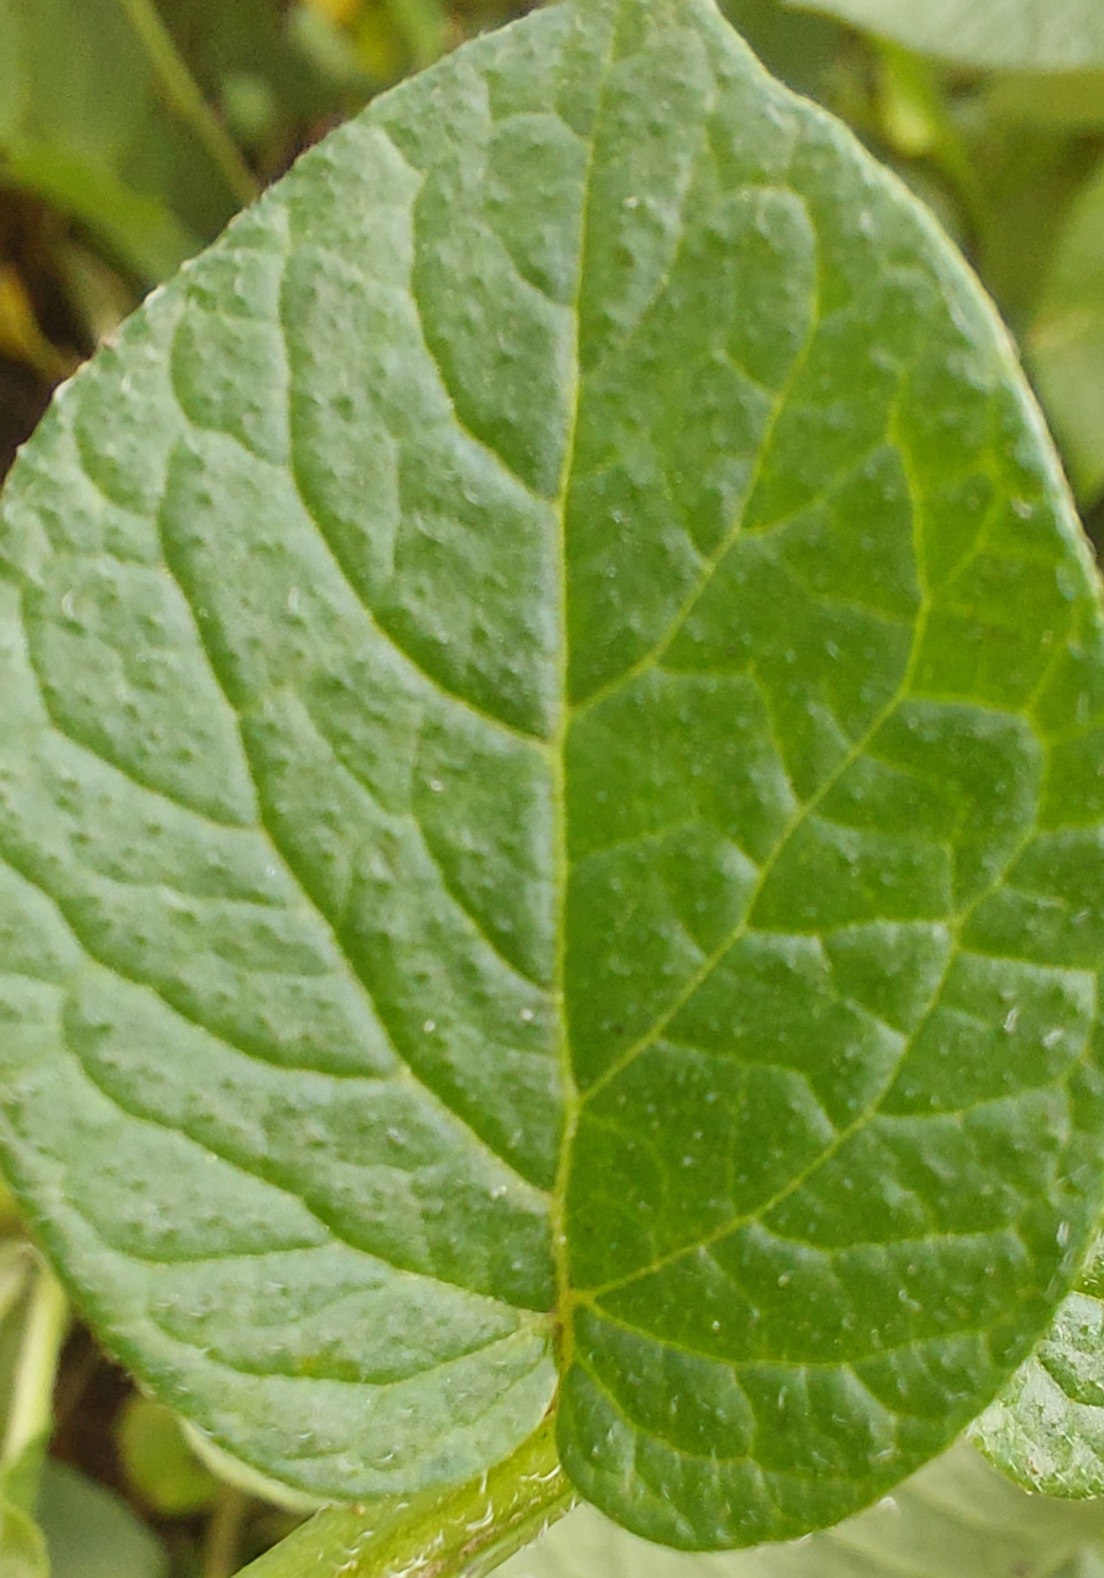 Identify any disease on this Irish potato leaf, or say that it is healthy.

healthy
